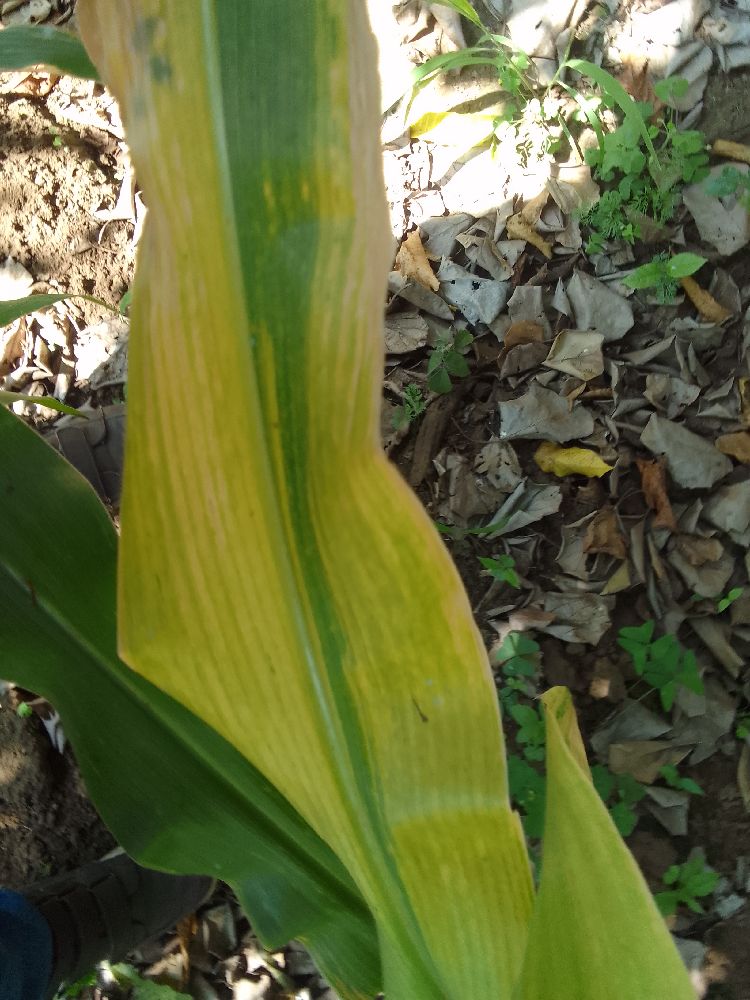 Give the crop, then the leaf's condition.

maize, maize lethal necrosis
